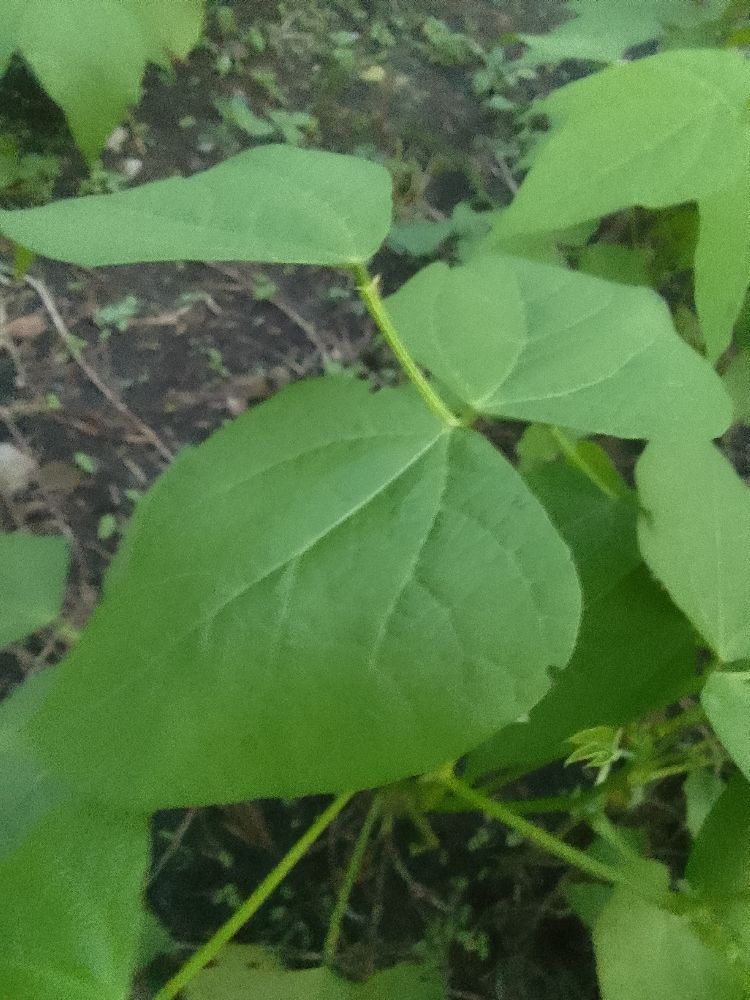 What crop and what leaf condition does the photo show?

common bean, healthy
